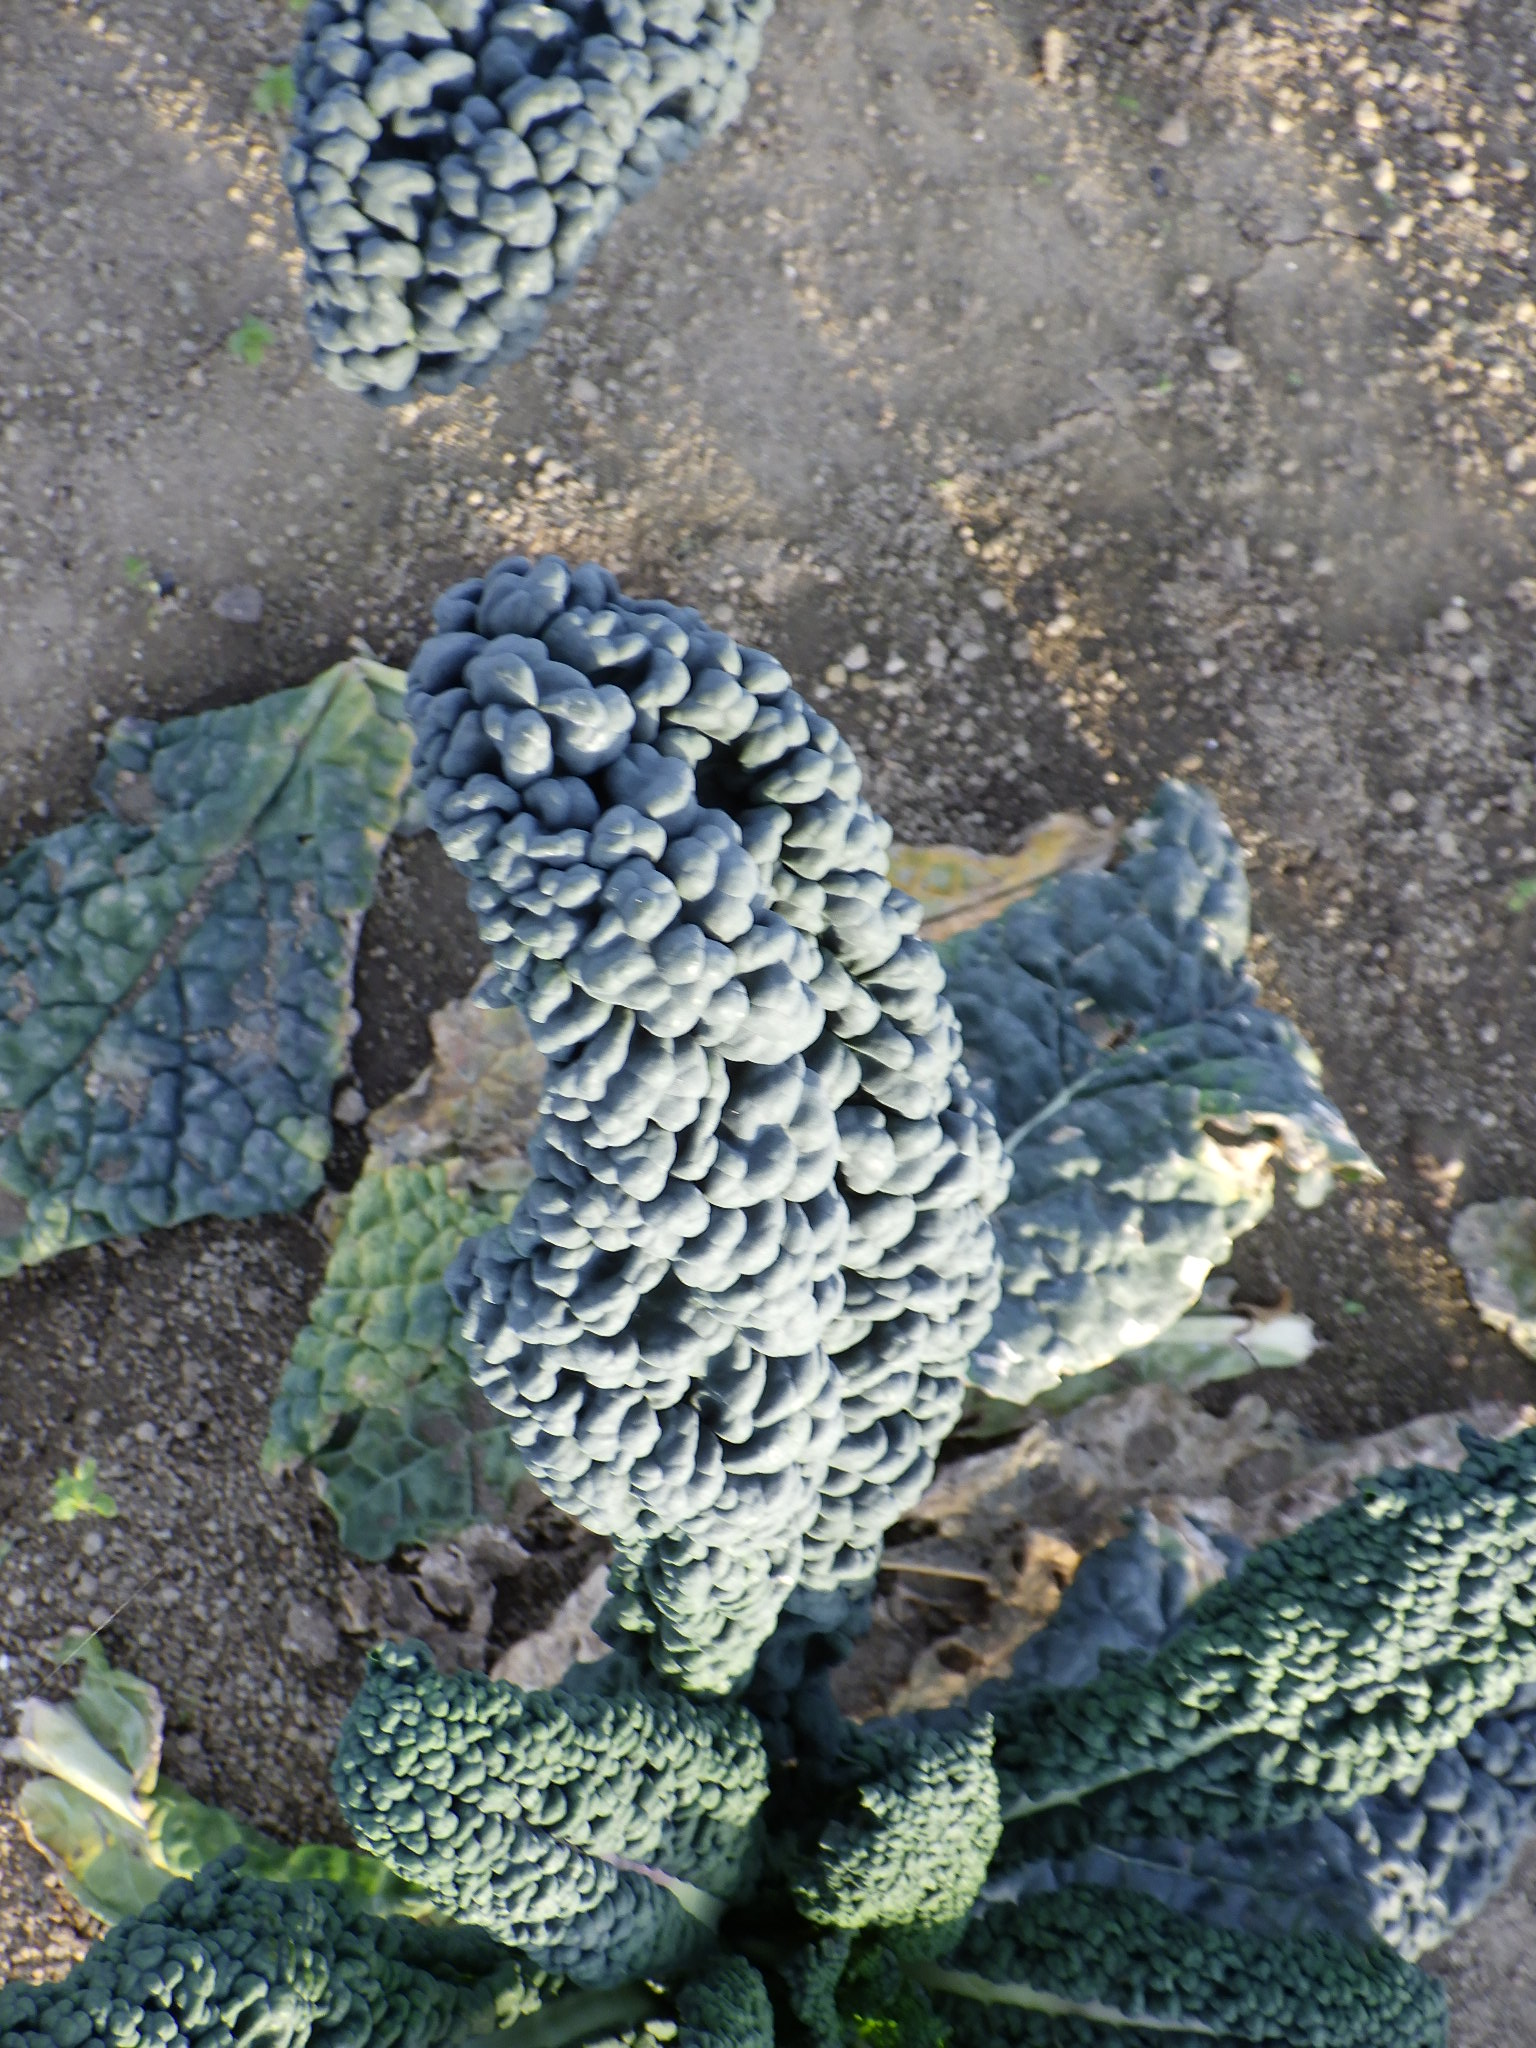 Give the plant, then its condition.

cabbage, healthy
